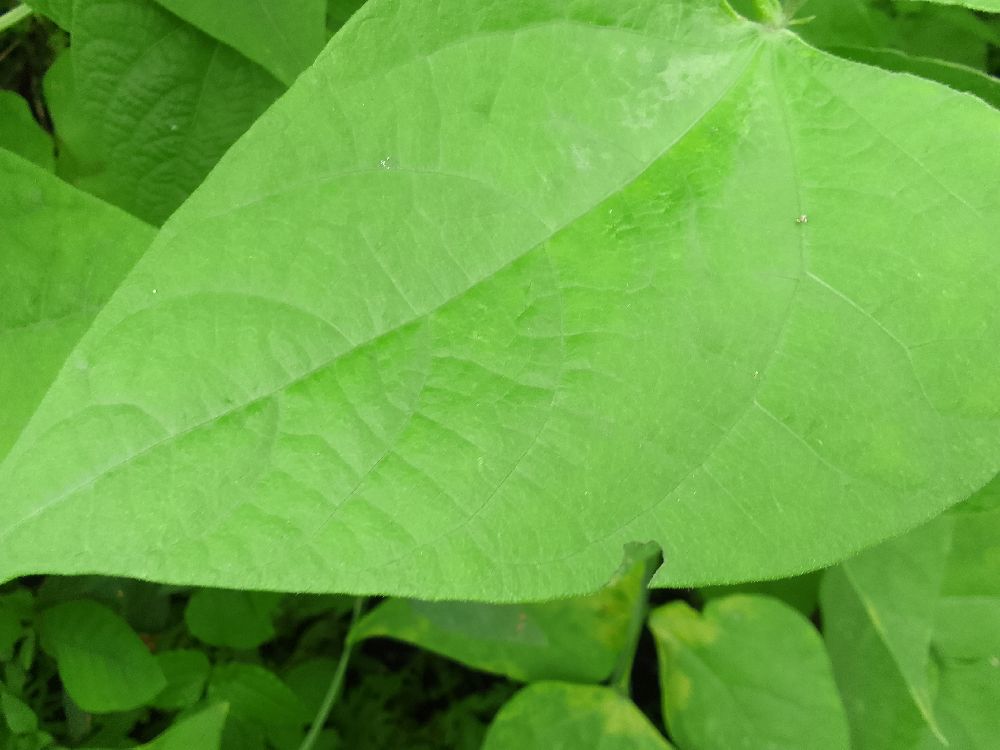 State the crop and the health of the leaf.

common bean, healthy
